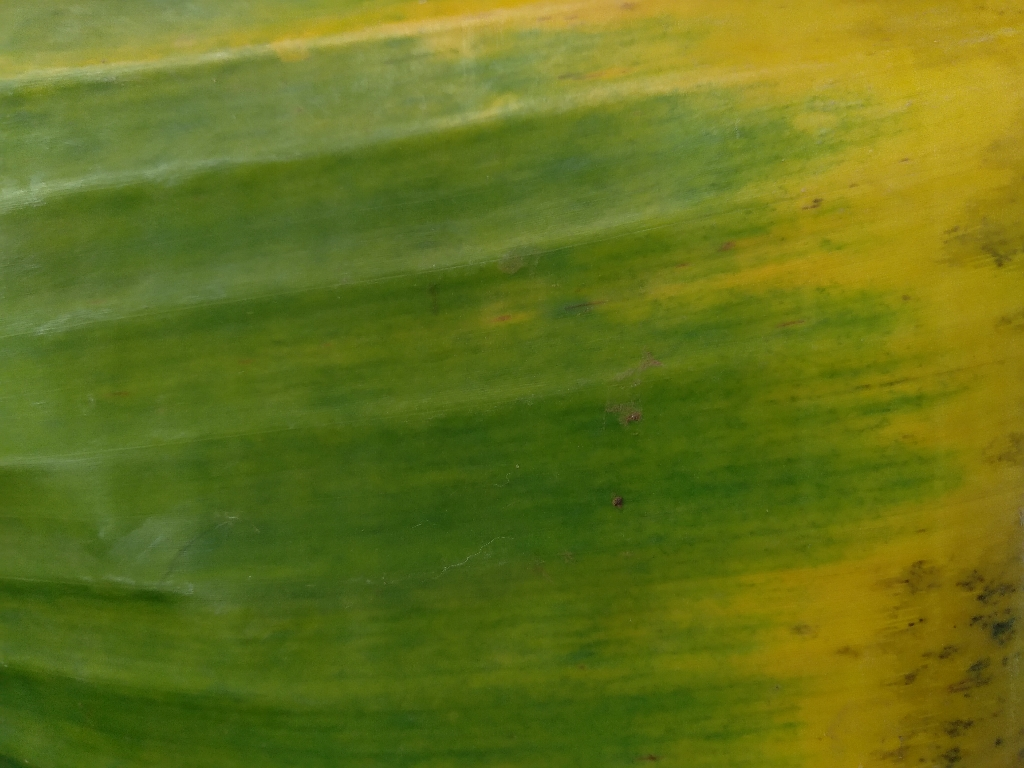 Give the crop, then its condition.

banana, fusarium wilt race 1
